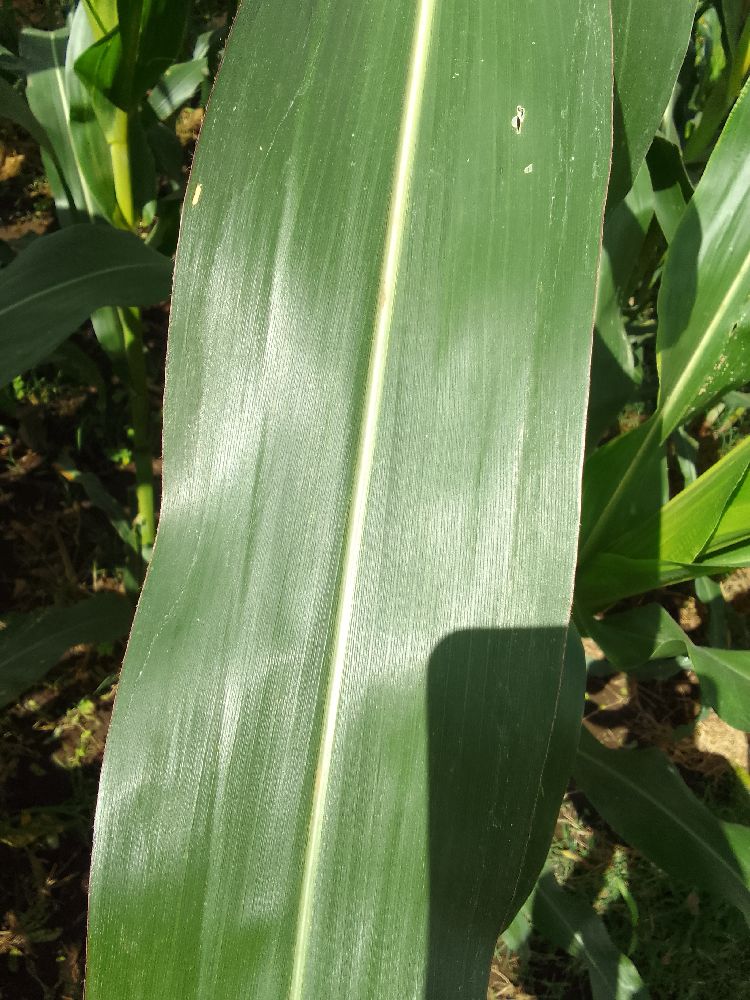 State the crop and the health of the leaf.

maize, healthy
